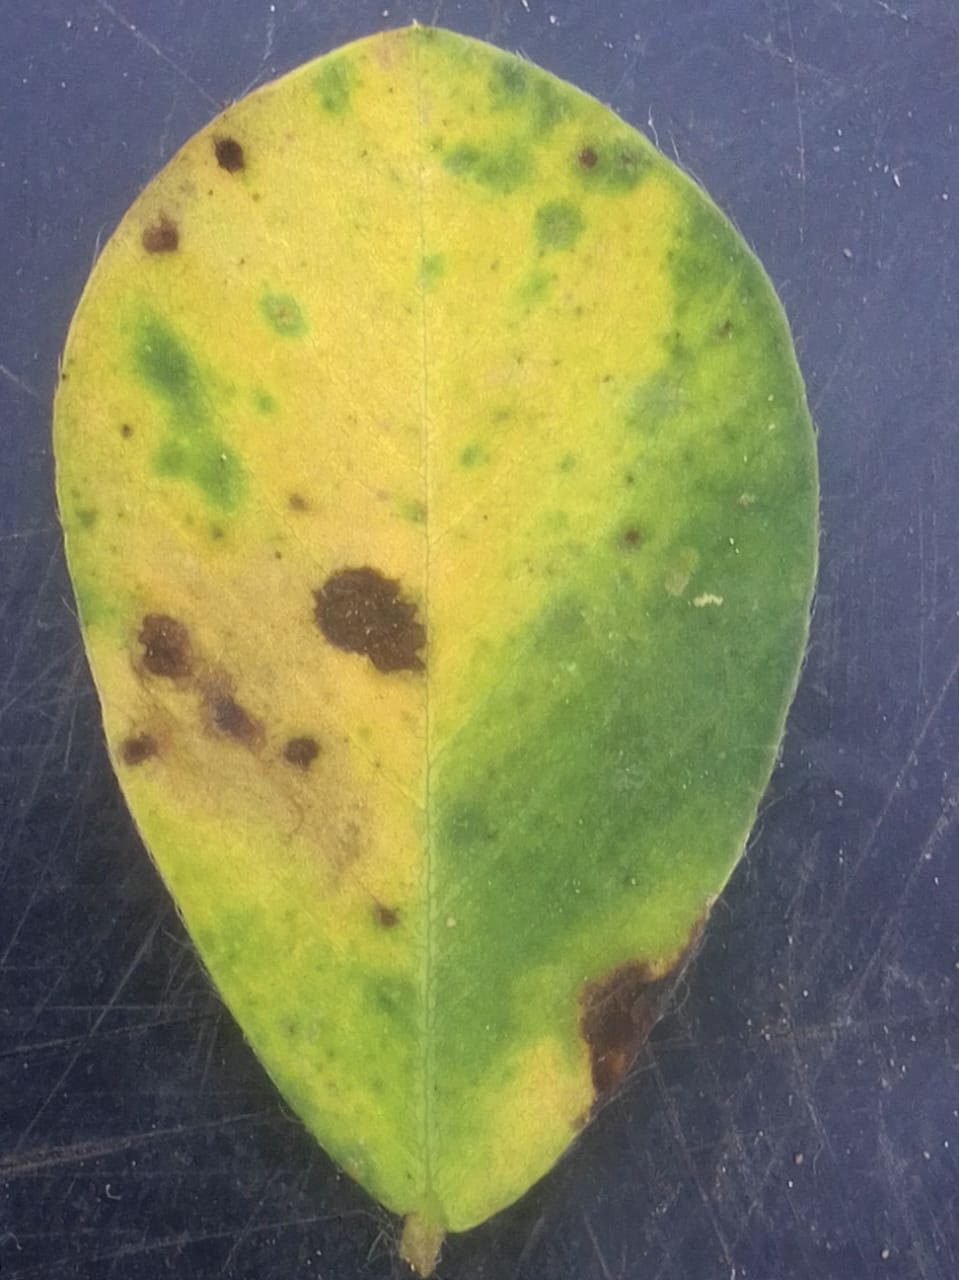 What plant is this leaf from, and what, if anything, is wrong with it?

peanut, nothapassalora personata
